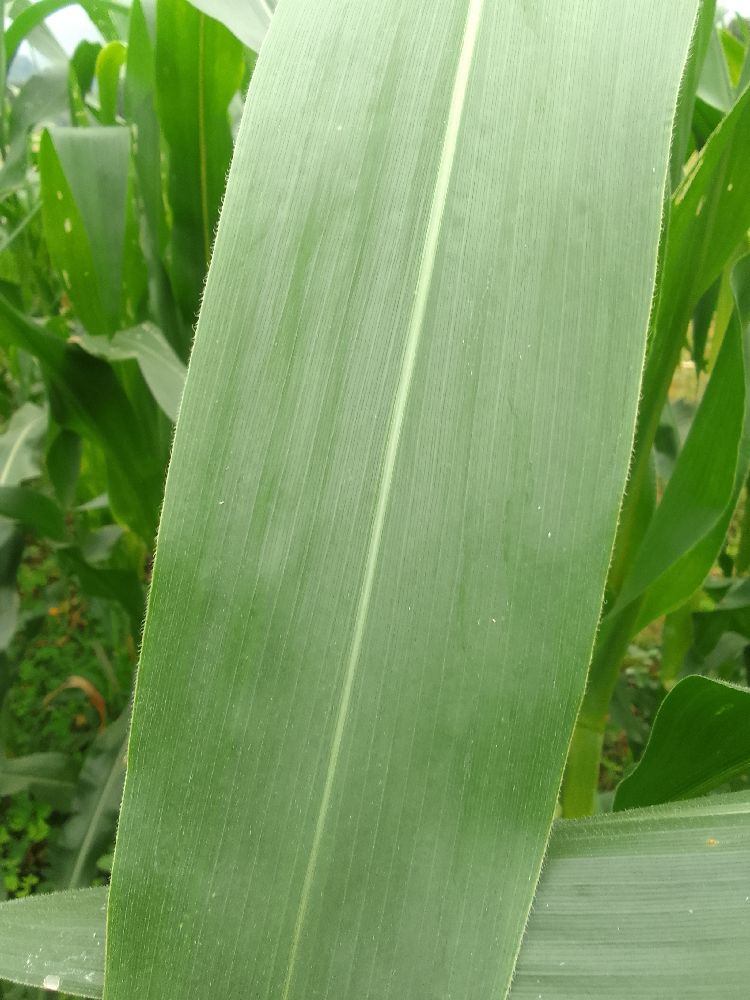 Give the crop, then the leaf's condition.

maize, healthy
